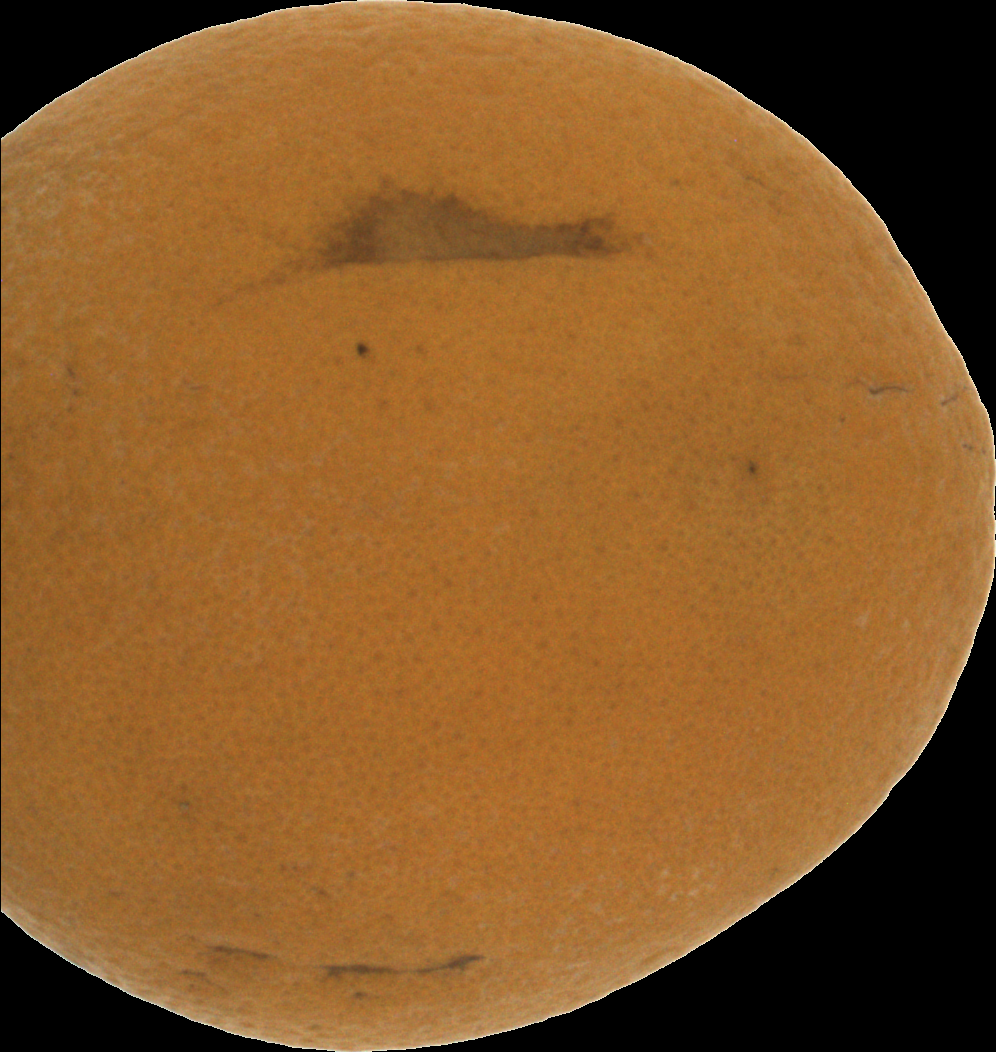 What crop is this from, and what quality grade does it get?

orange, bad
